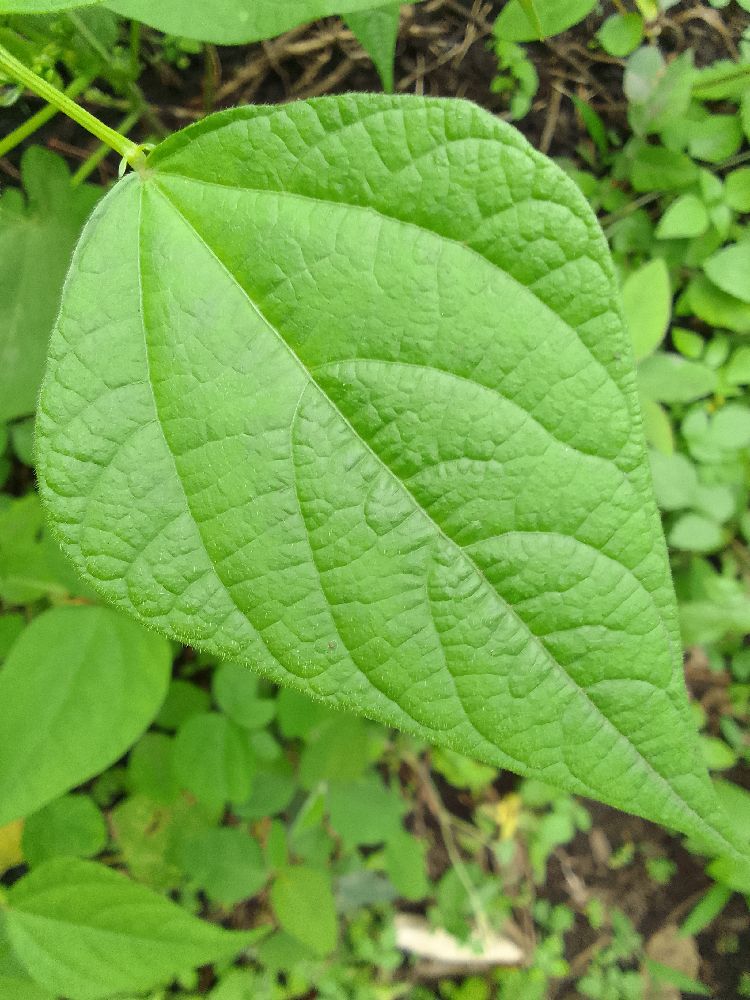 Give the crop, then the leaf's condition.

common bean, healthy
